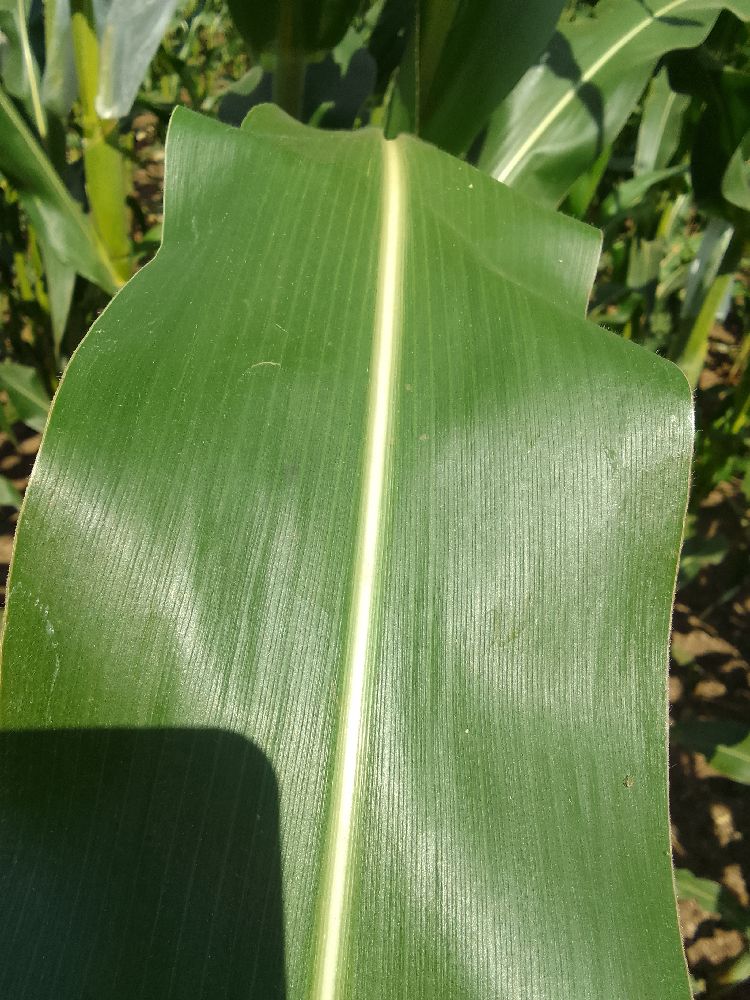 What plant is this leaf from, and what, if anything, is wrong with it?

maize, healthy
